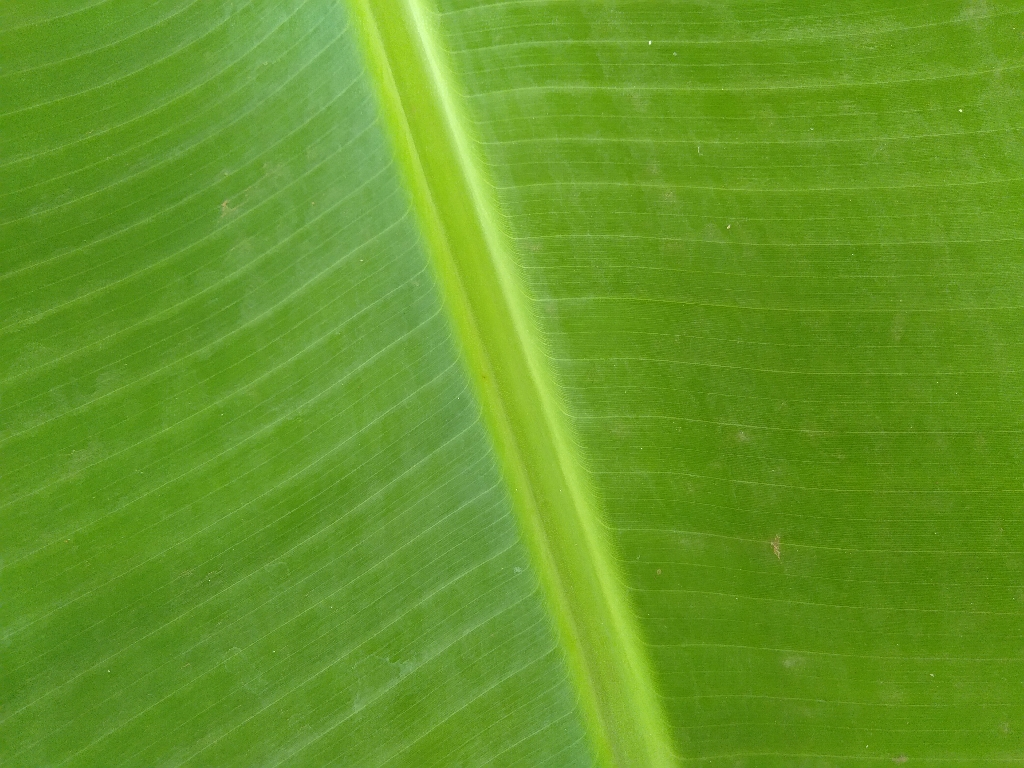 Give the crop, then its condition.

banana, healthy
